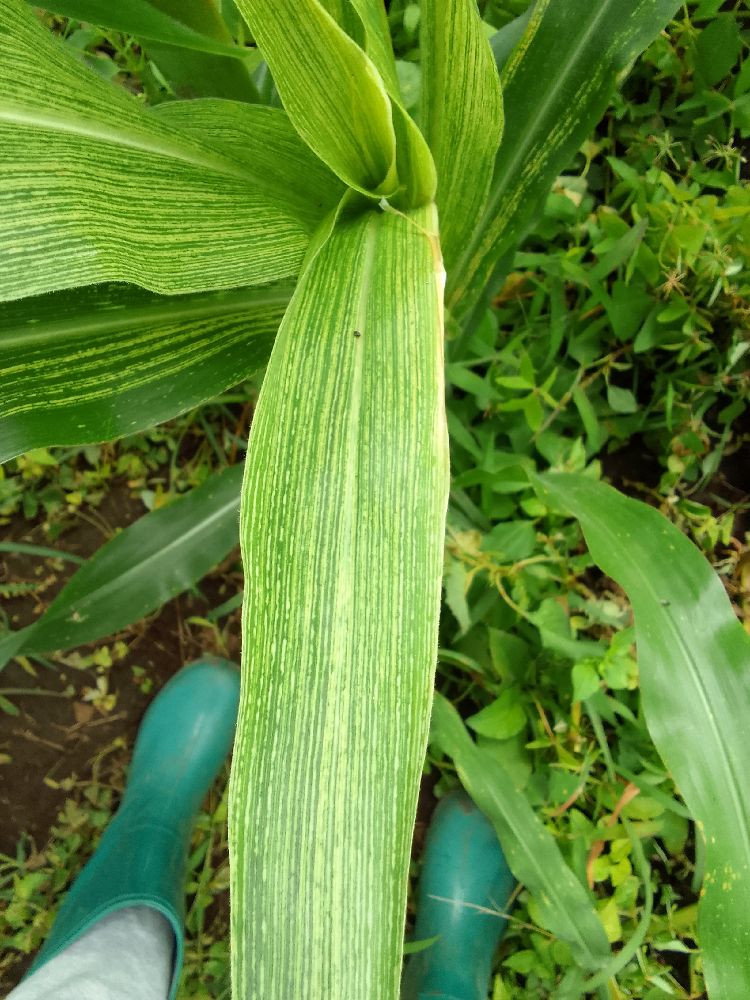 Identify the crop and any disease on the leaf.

maize, maize streak virus
